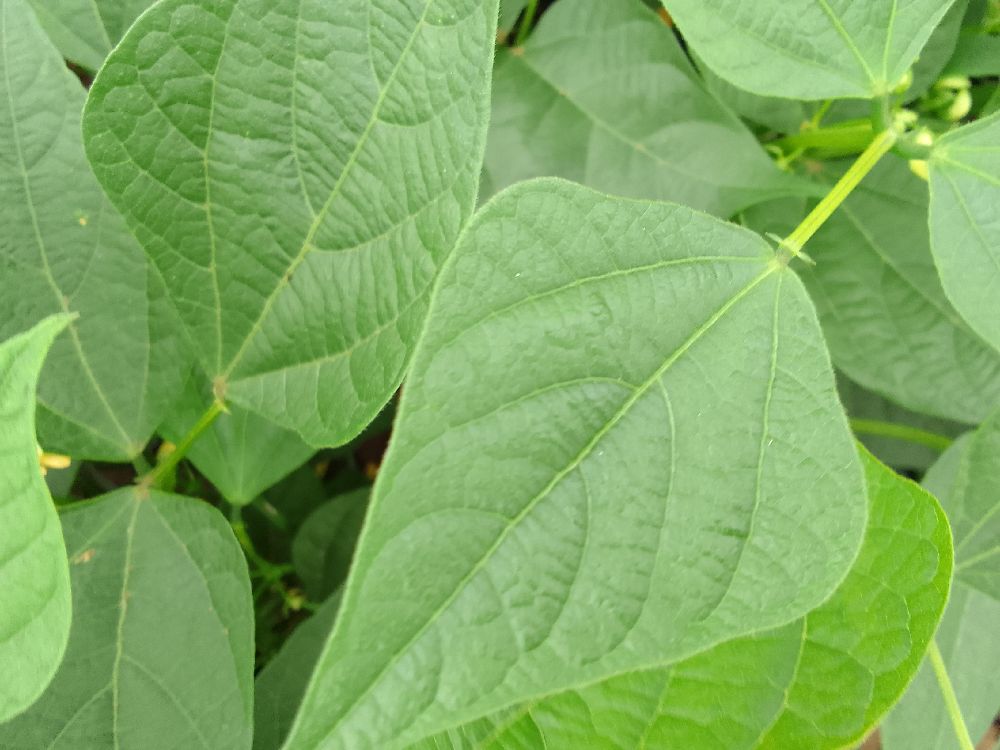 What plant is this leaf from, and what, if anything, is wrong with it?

common bean, healthy
